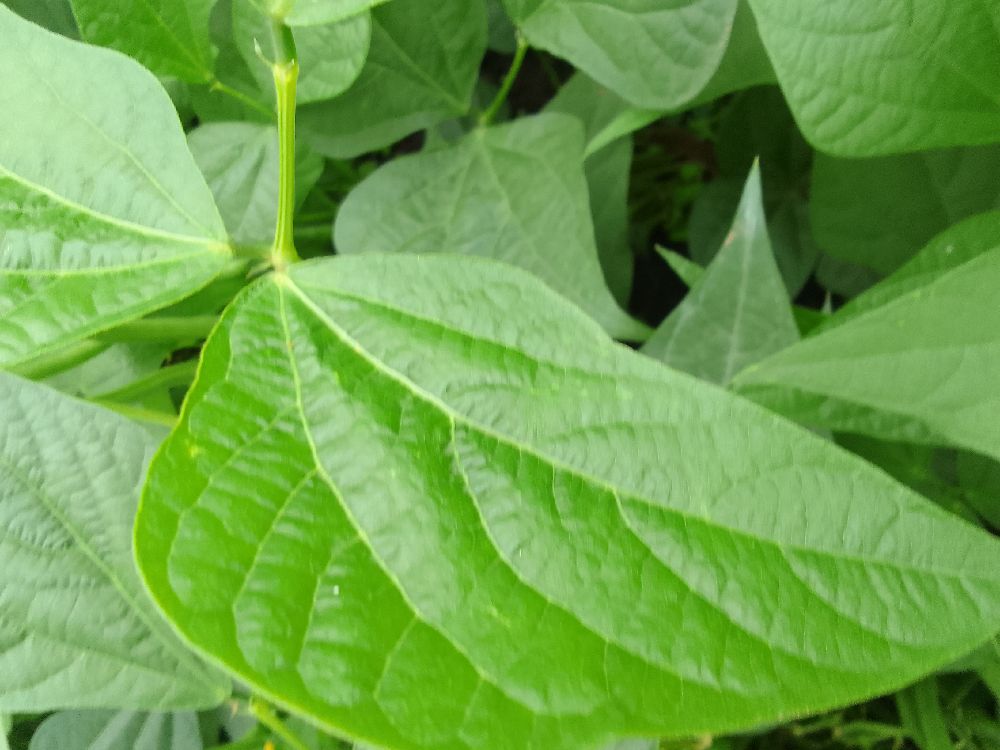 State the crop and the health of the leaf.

common bean, healthy
